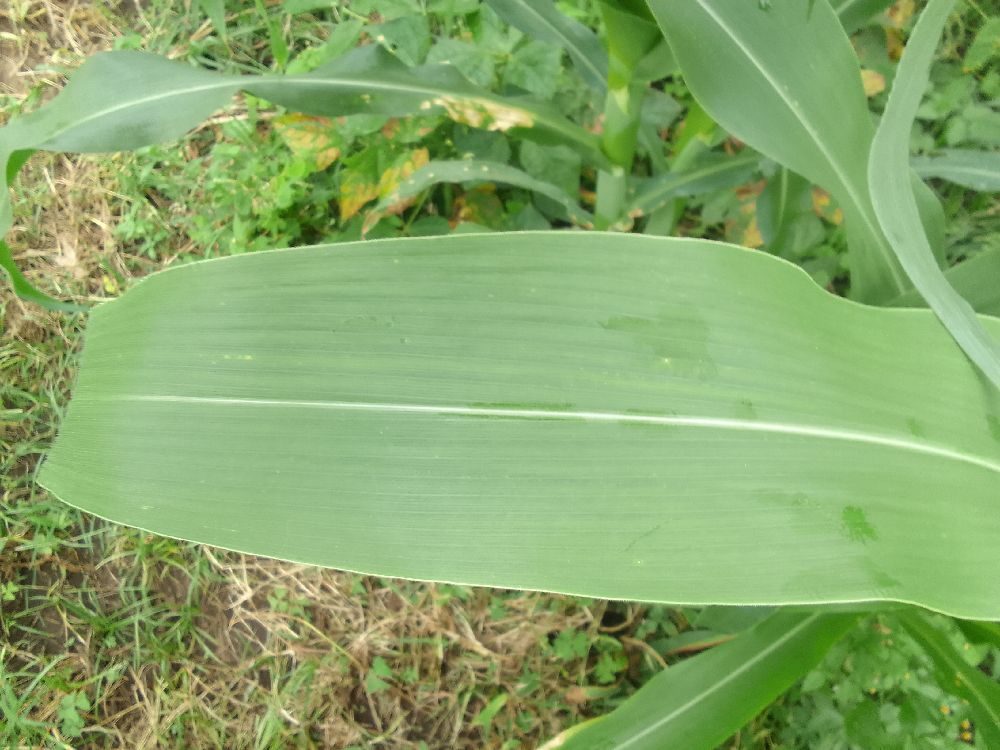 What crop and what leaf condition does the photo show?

maize, healthy
